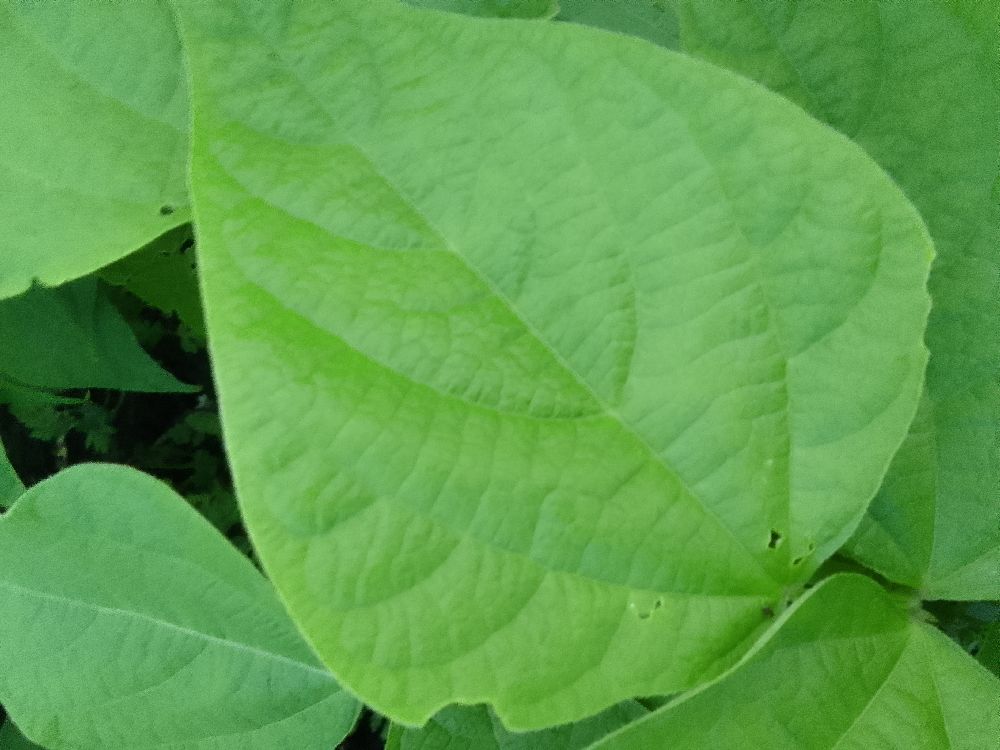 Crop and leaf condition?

common bean, healthy
